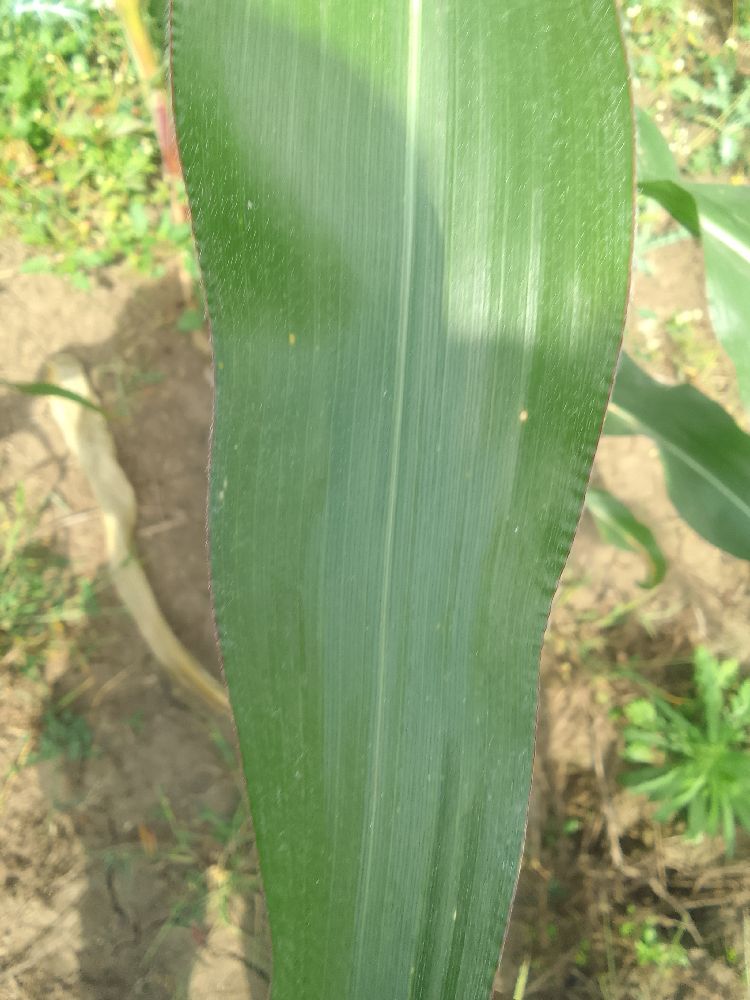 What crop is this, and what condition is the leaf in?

maize, healthy
